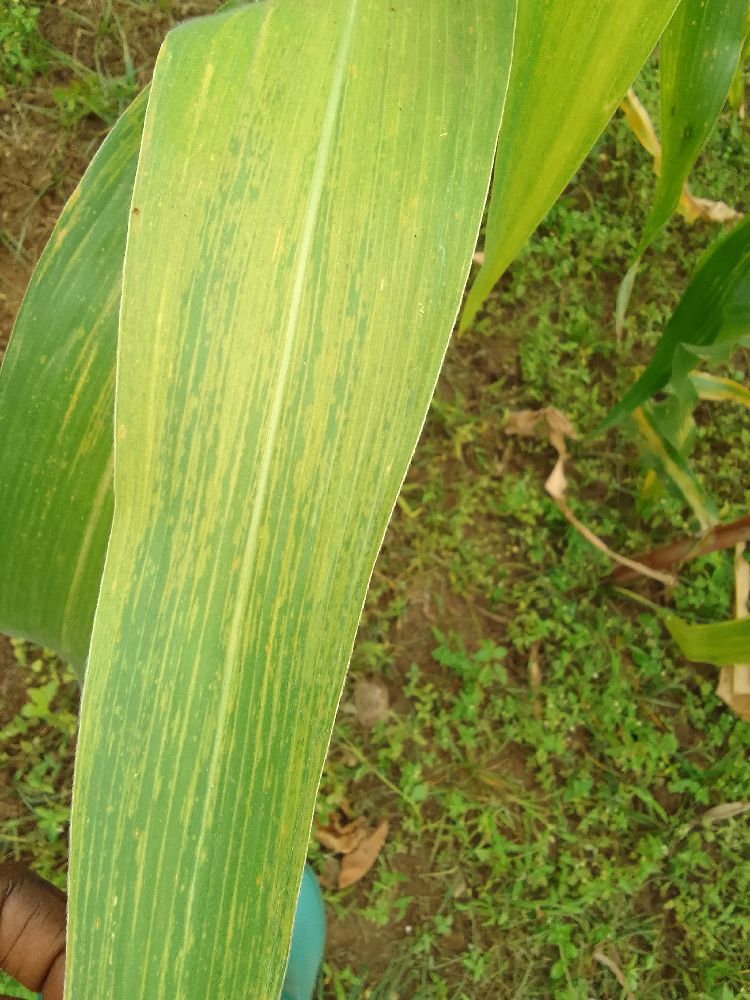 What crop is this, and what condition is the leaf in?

maize, maize lethal necrosis
